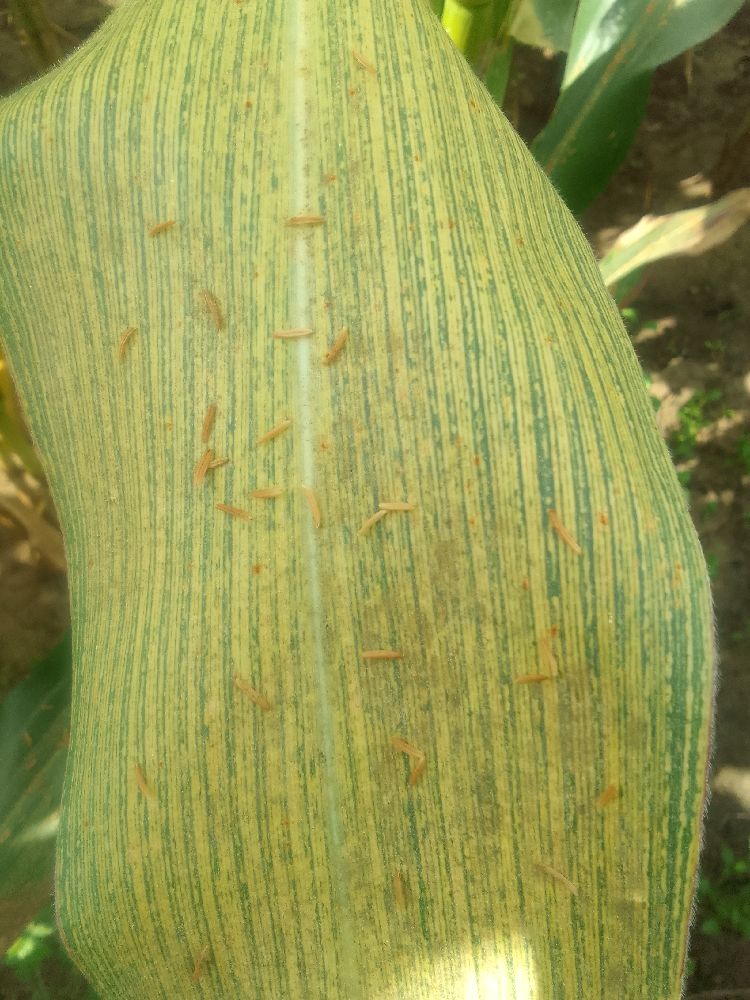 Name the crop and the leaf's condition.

maize, maize streak virus
